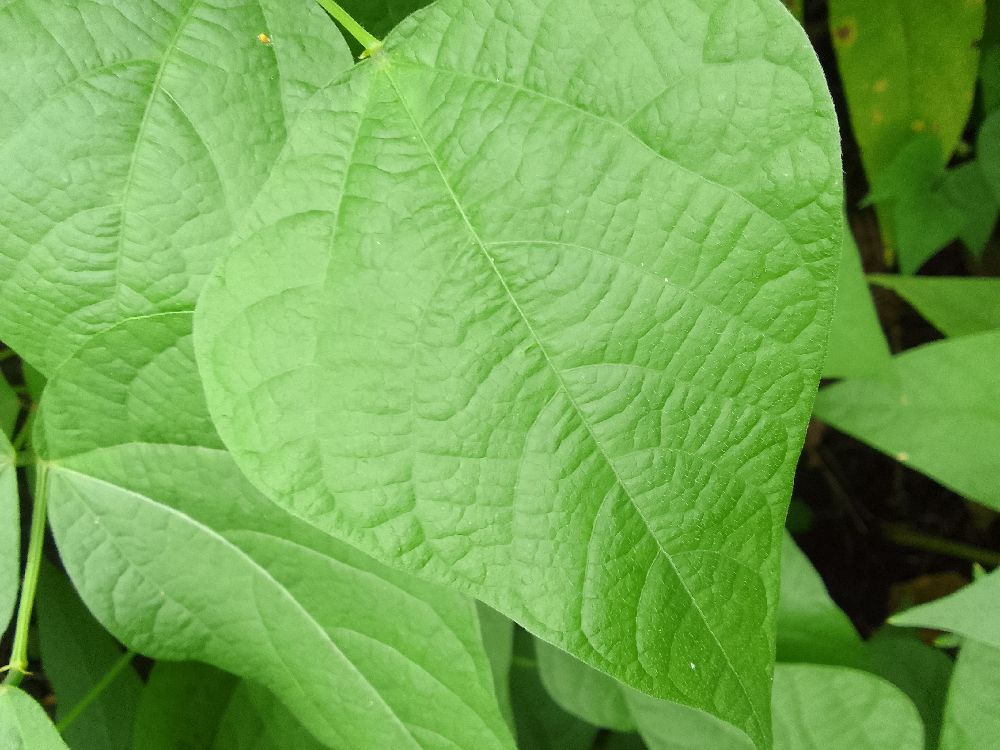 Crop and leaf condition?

common bean, healthy
